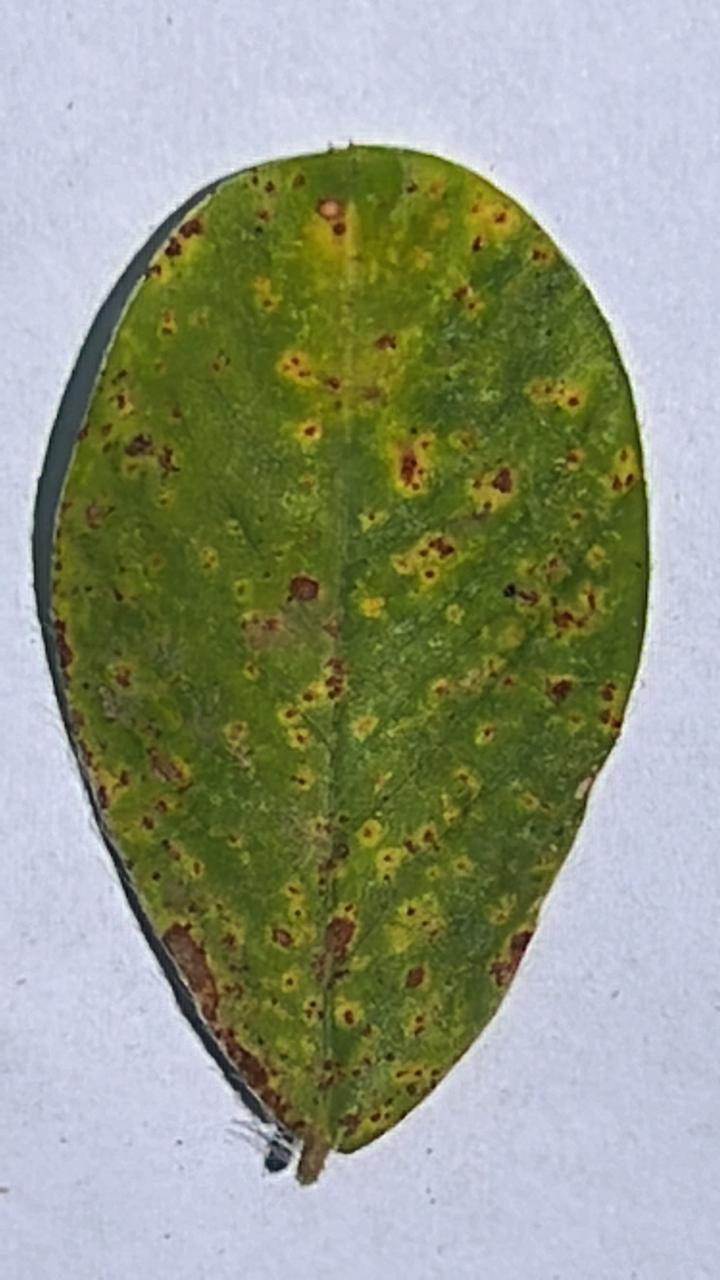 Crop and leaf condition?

peanut, puccinia arachidis
